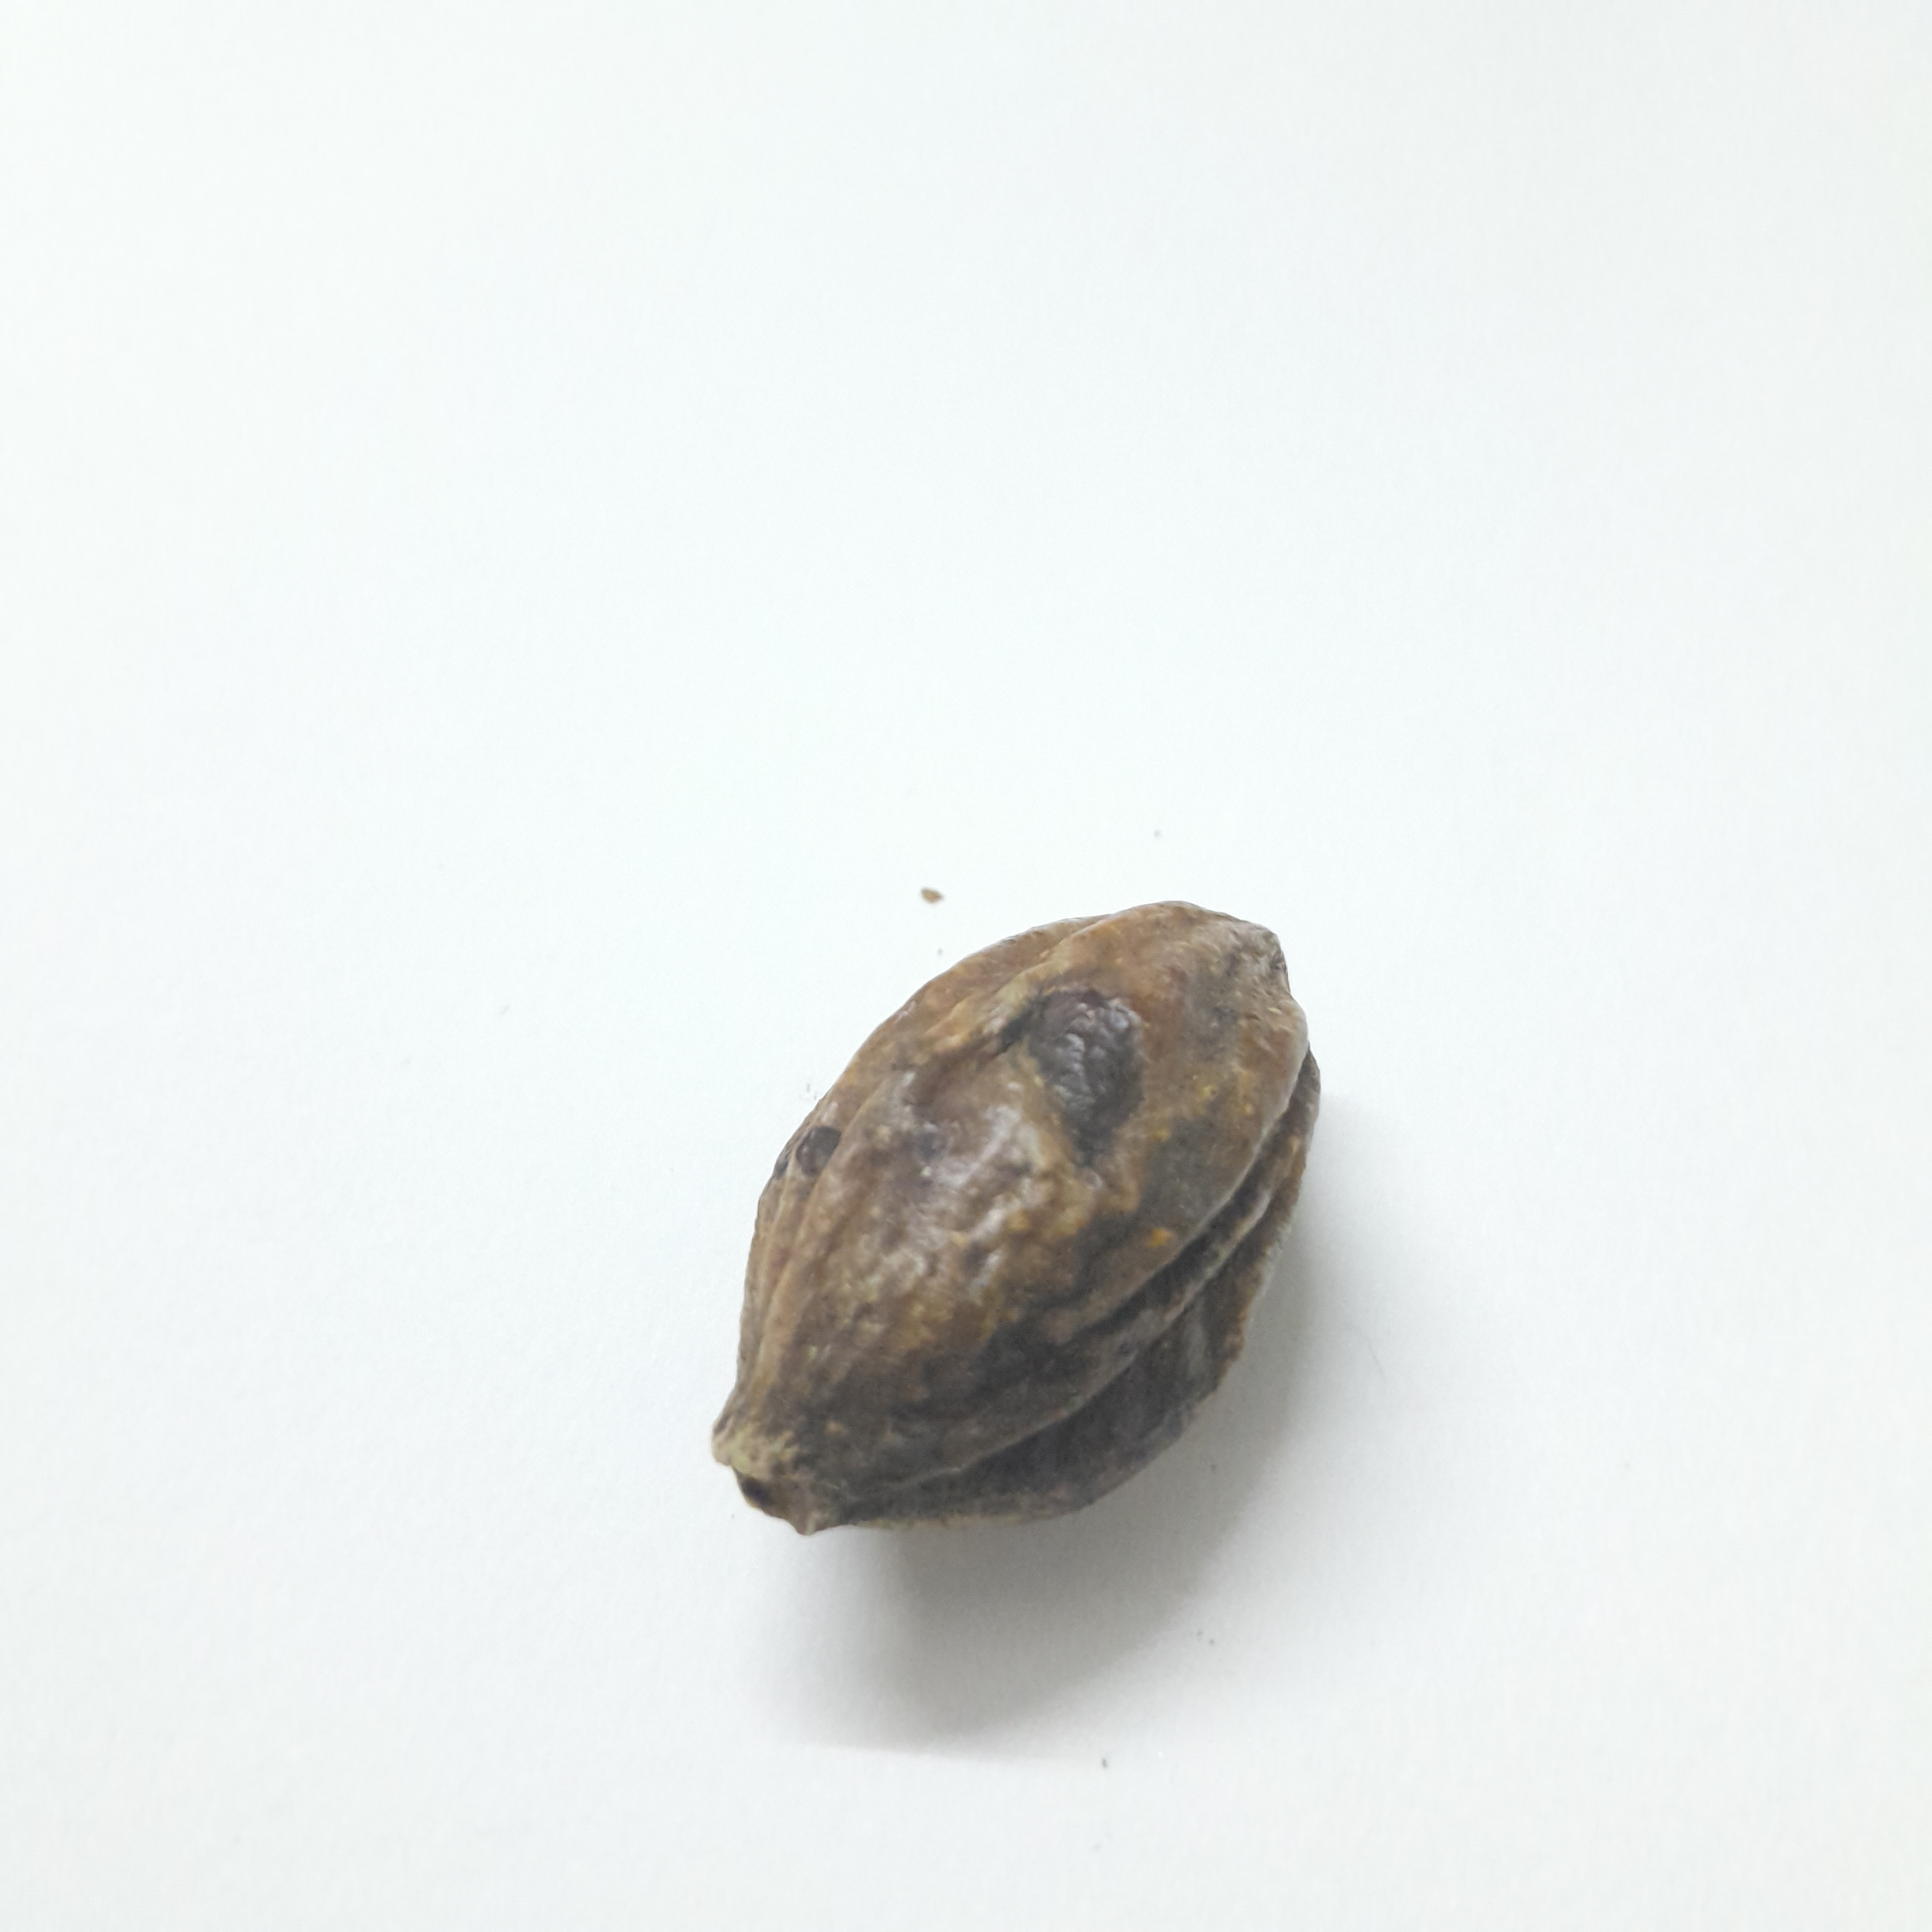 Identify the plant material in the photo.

hirdaa
